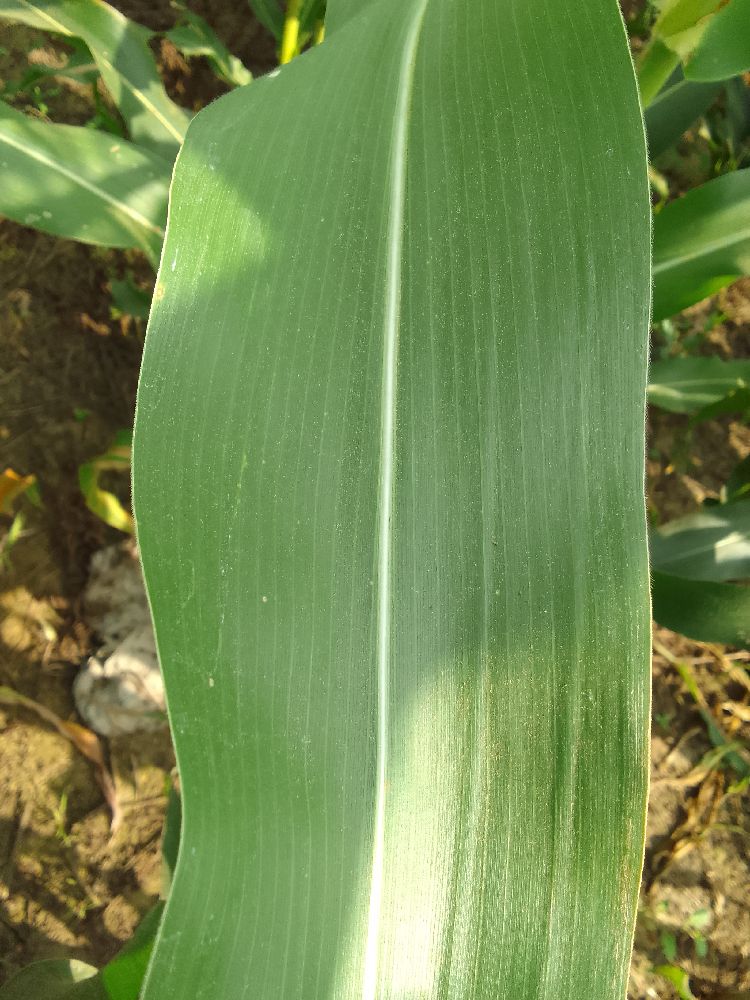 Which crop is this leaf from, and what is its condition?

maize, healthy
